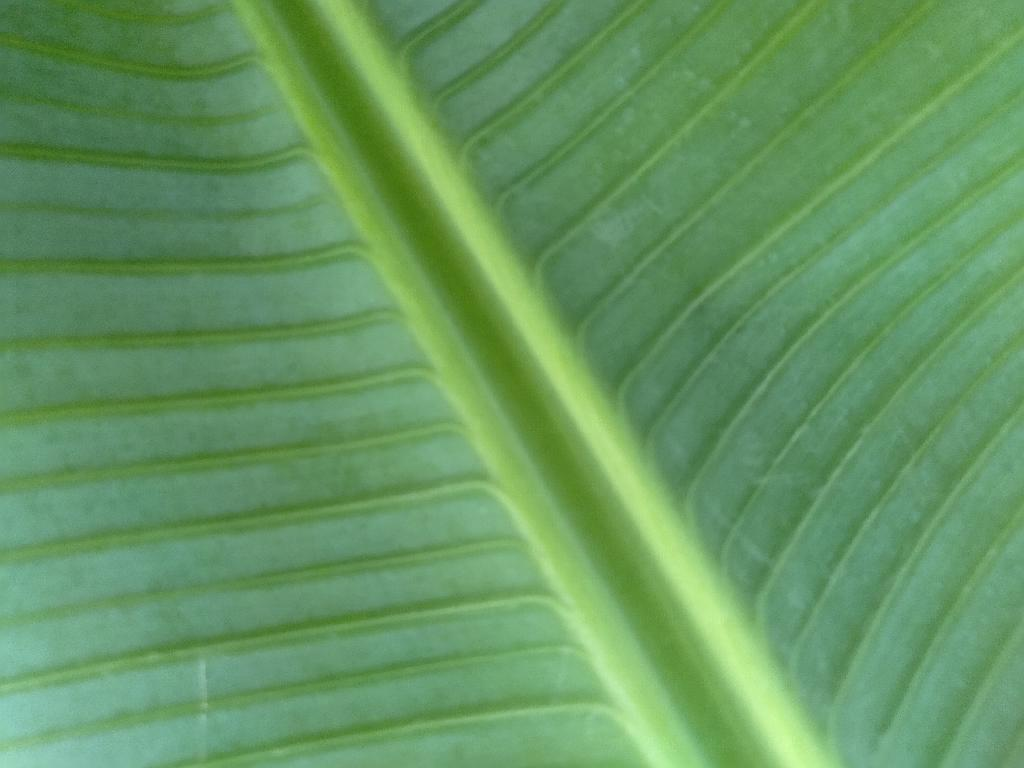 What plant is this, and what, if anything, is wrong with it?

banana, healthy
